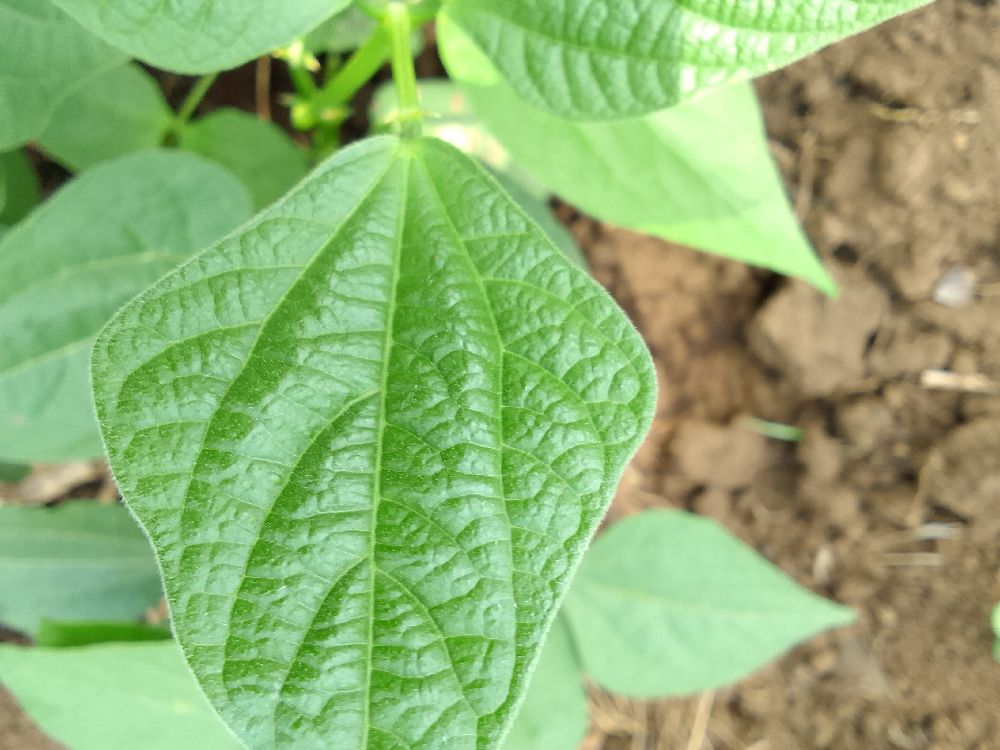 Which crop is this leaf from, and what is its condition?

common bean, healthy
